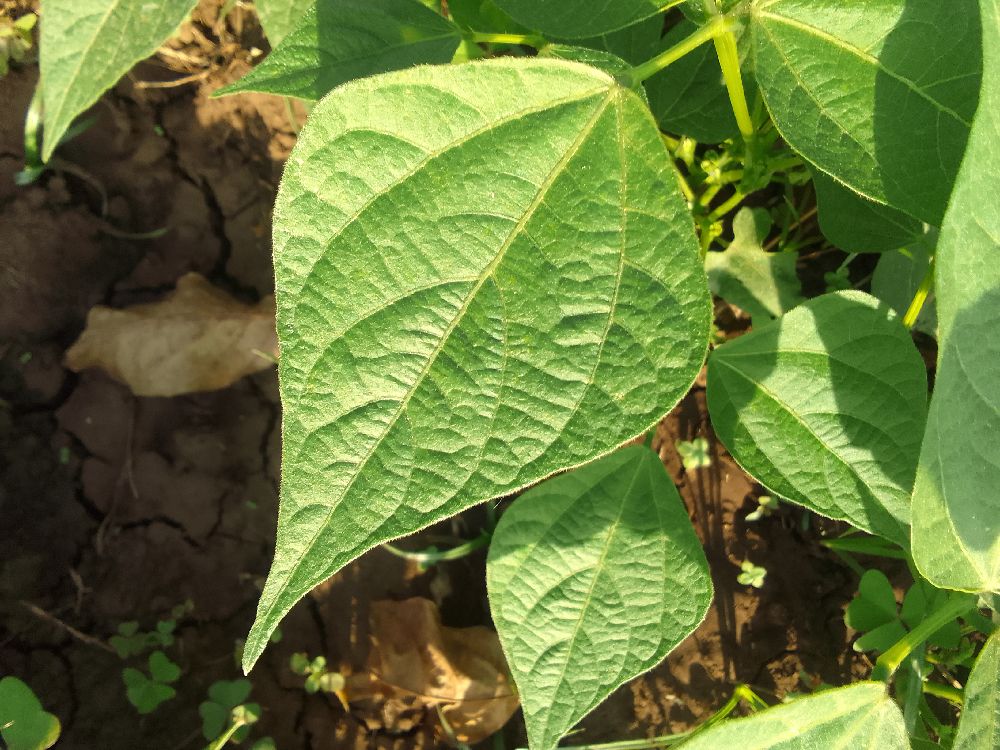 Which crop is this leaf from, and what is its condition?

common bean, healthy
